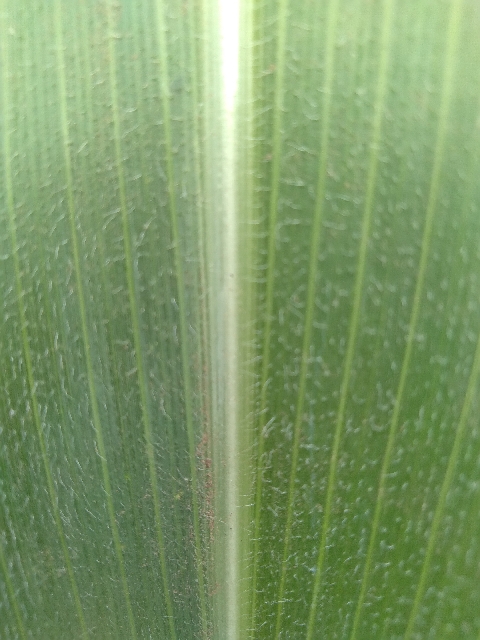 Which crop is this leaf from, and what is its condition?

maize, healthy
